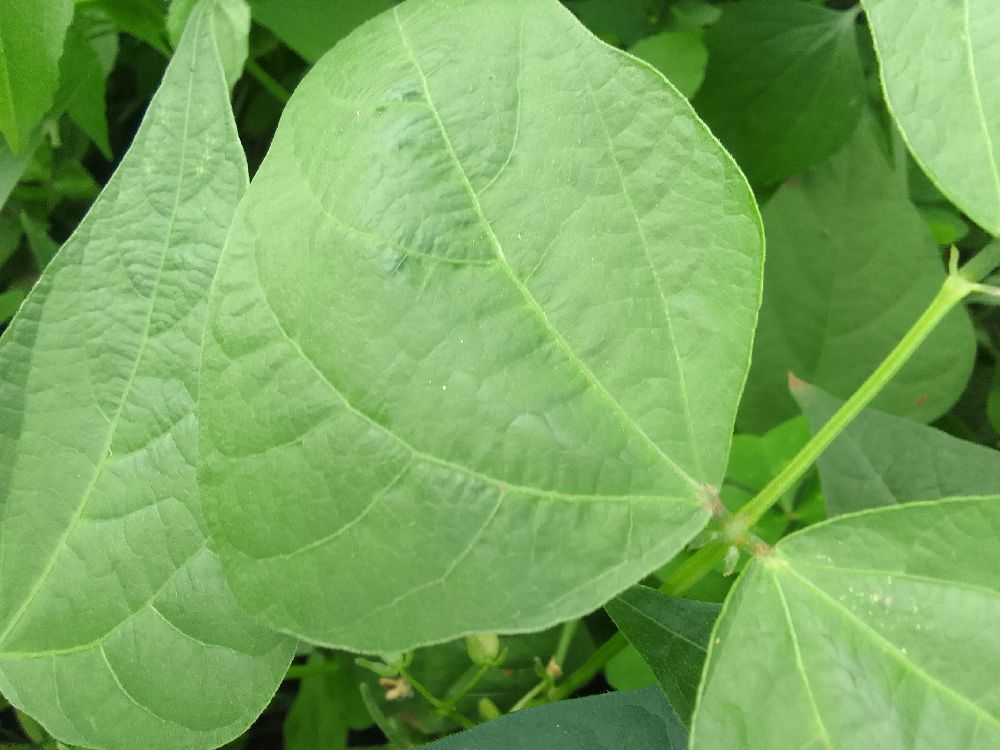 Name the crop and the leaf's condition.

common bean, healthy
